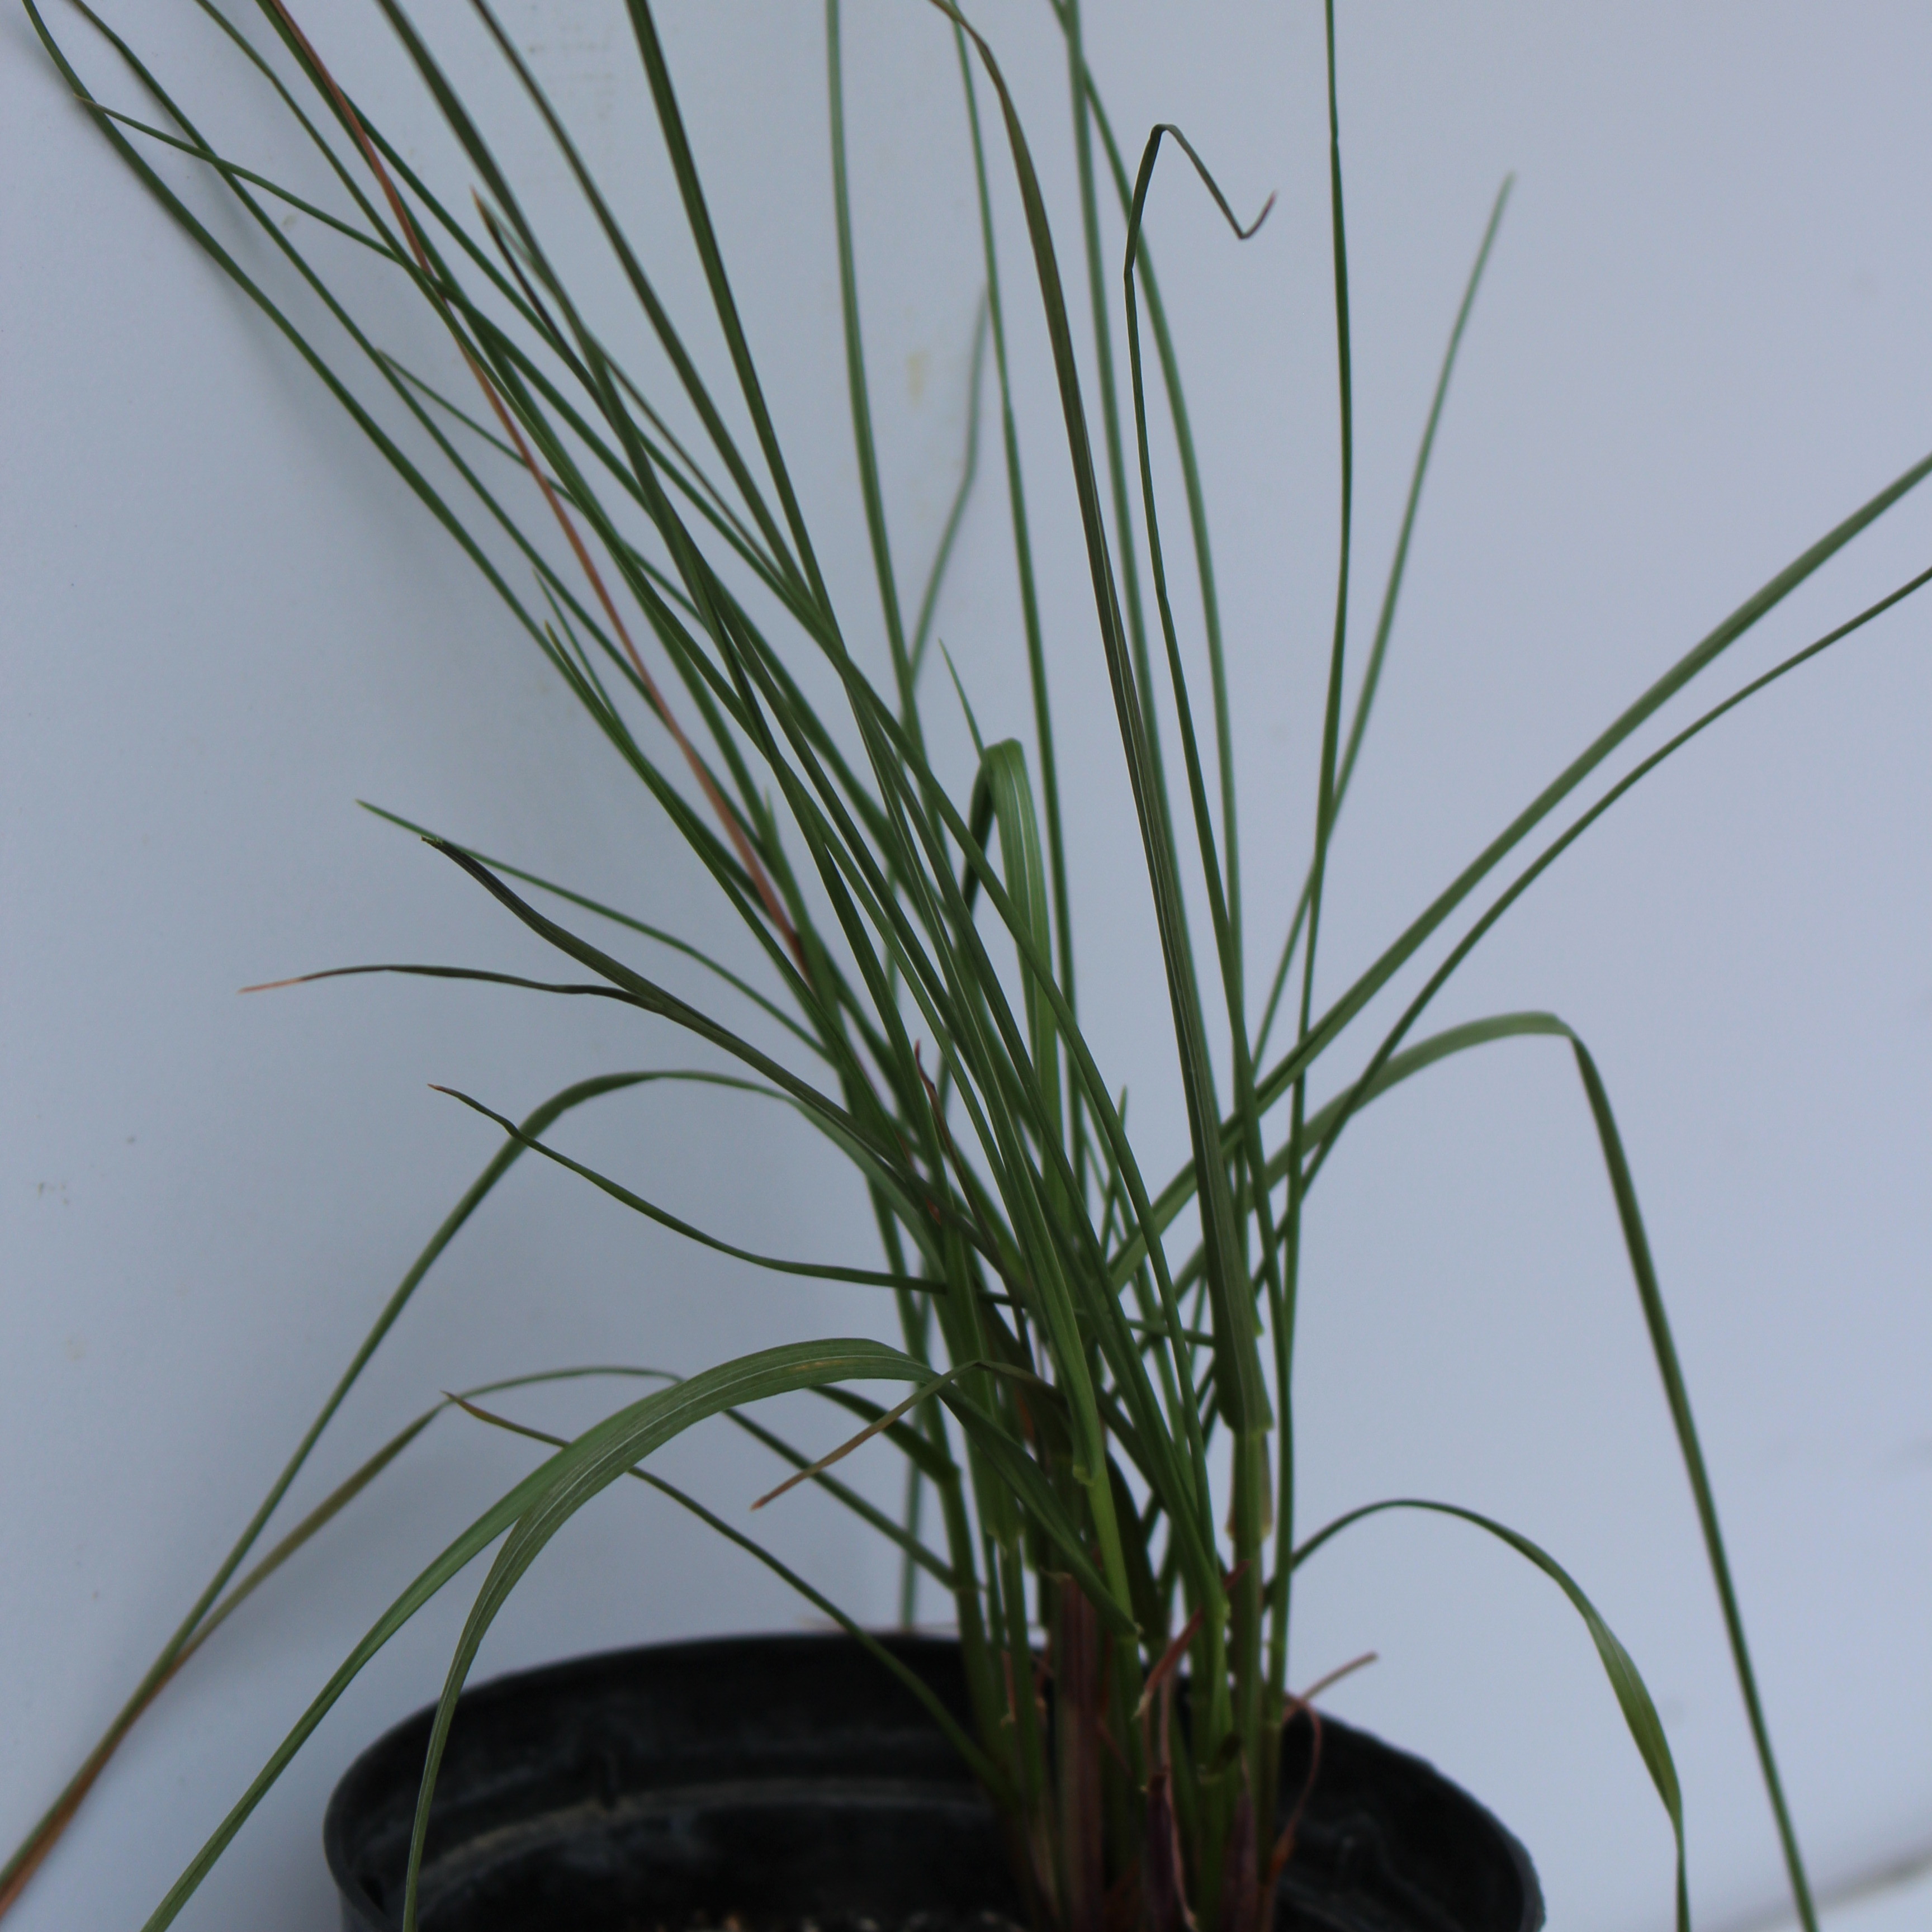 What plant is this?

Lolium multiflorum
